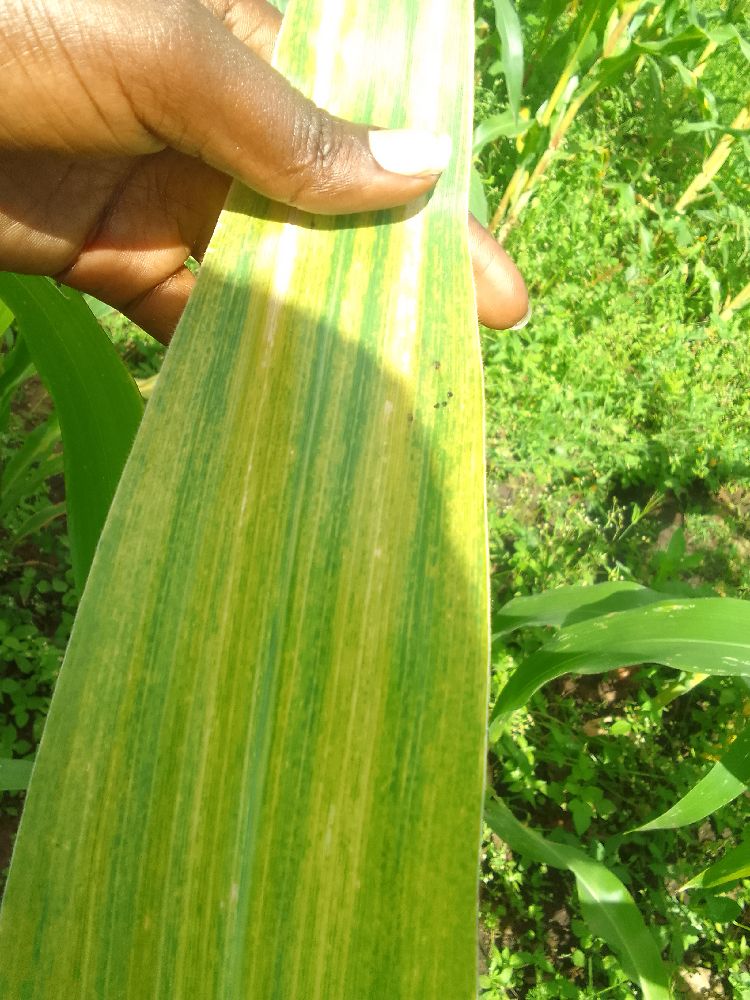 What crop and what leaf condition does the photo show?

maize, maize lethal necrosis
